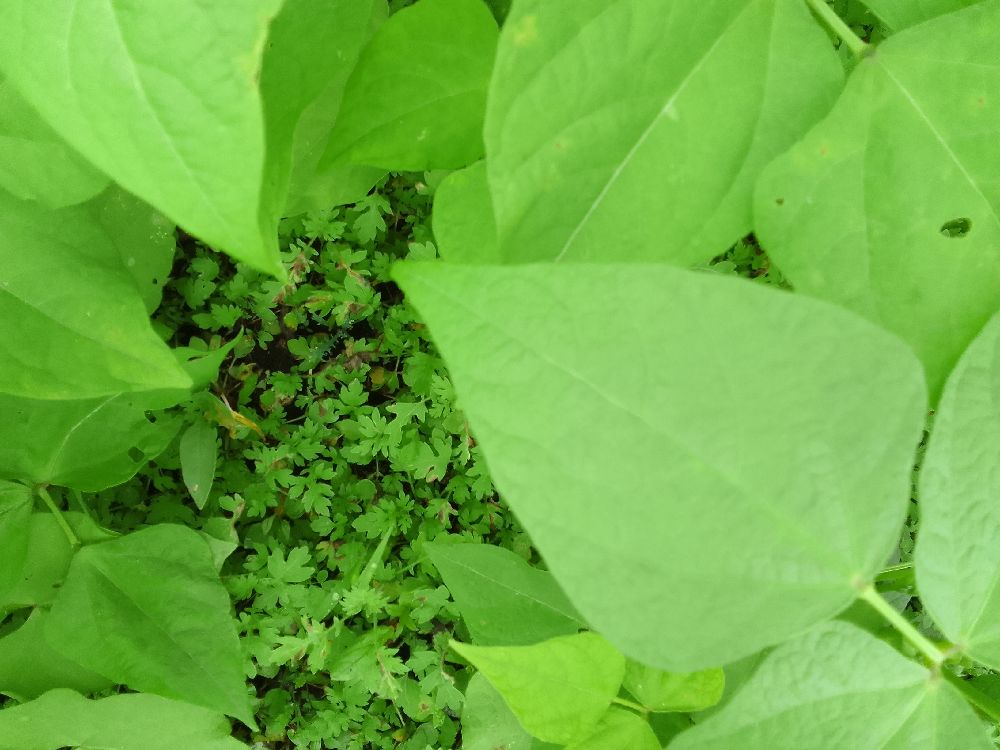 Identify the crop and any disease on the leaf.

common bean, healthy
